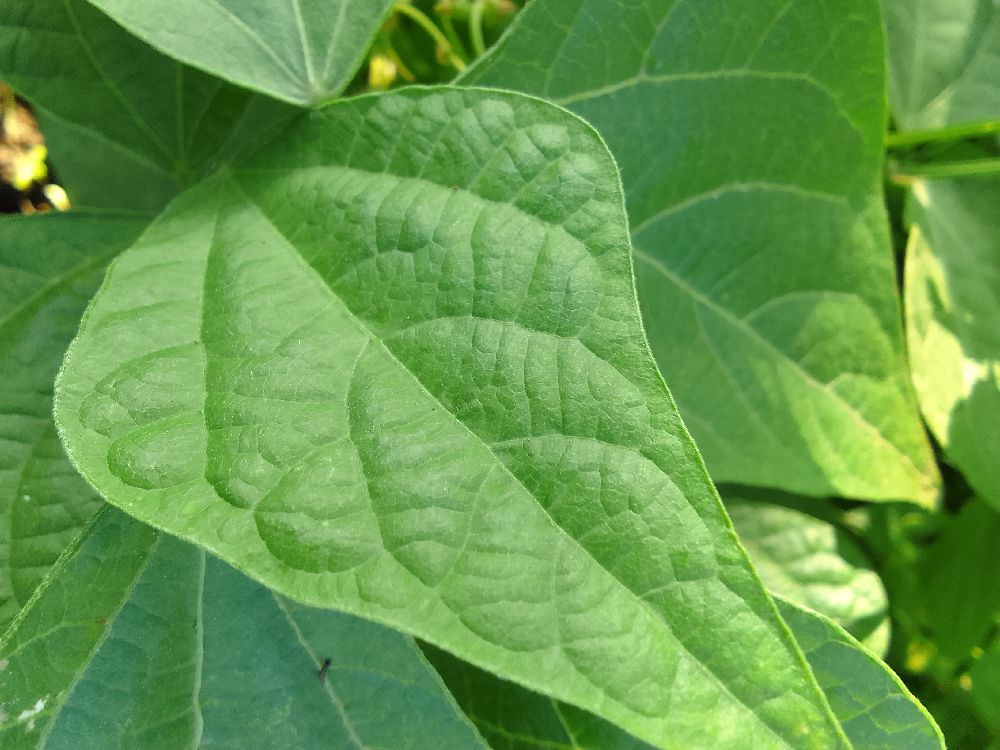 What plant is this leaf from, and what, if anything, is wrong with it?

common bean, healthy
